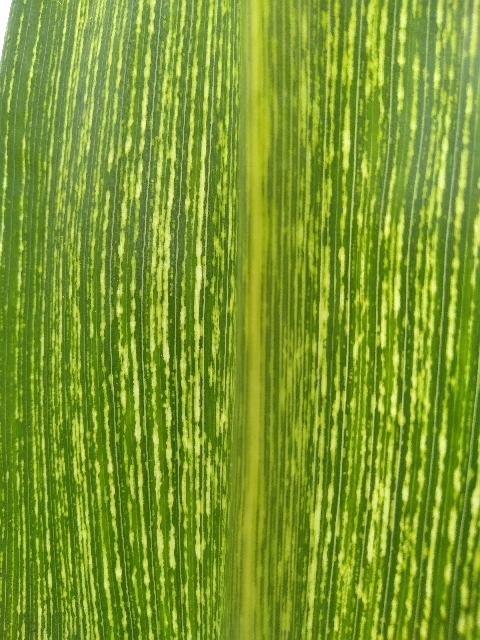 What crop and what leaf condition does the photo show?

maize, maize streak virus
